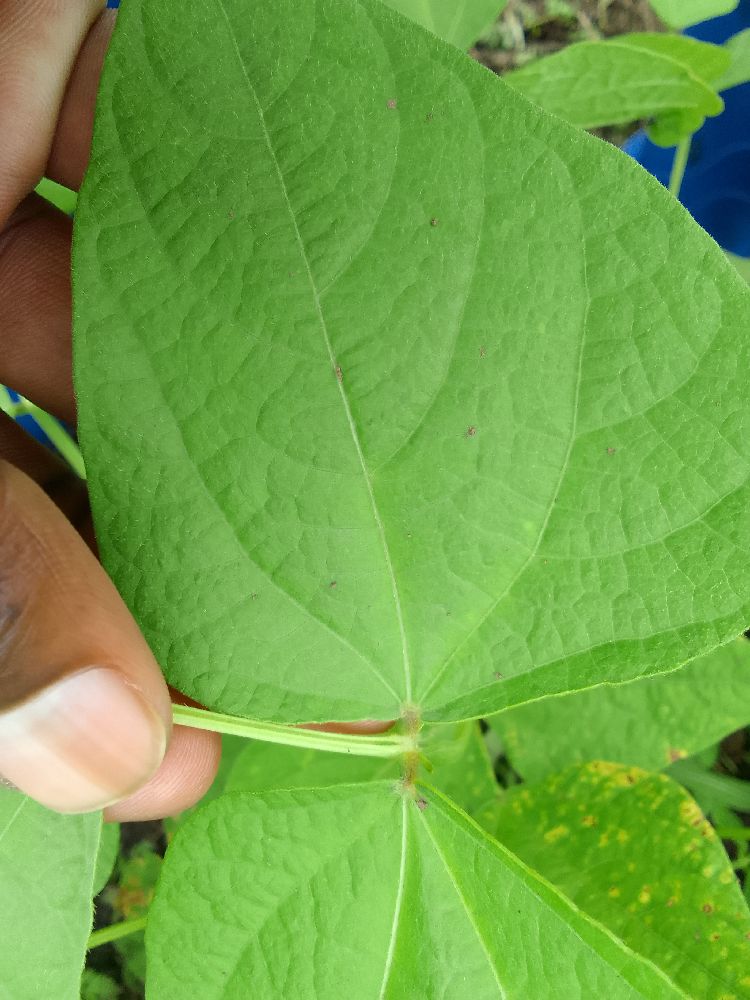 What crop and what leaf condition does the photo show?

common bean, healthy
